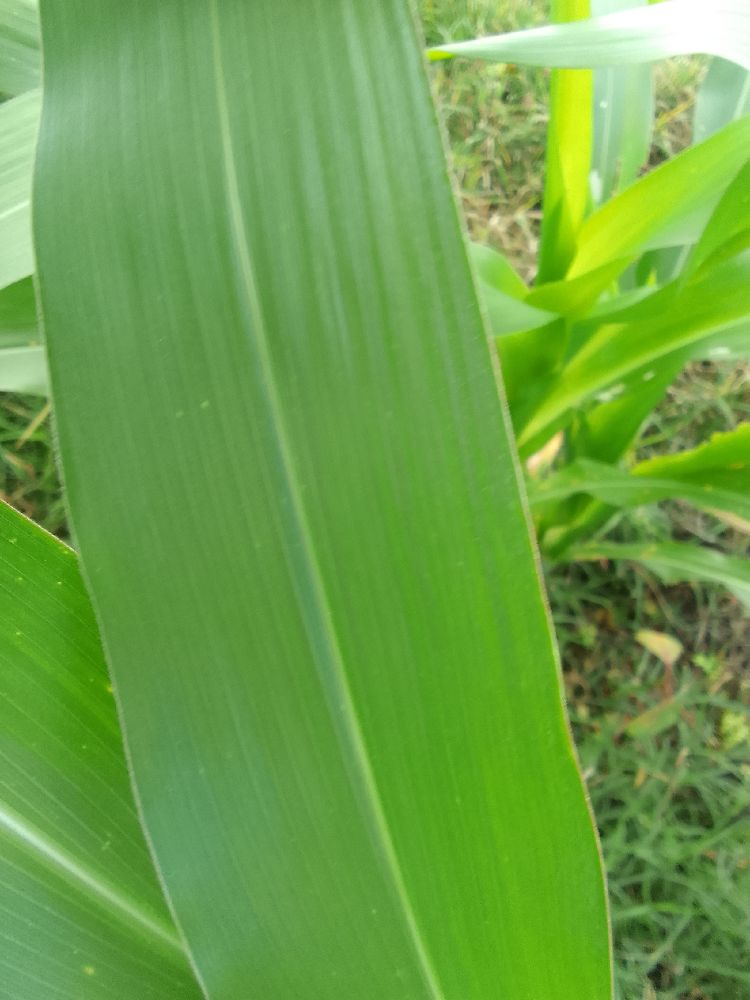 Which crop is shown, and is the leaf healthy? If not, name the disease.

maize, healthy
